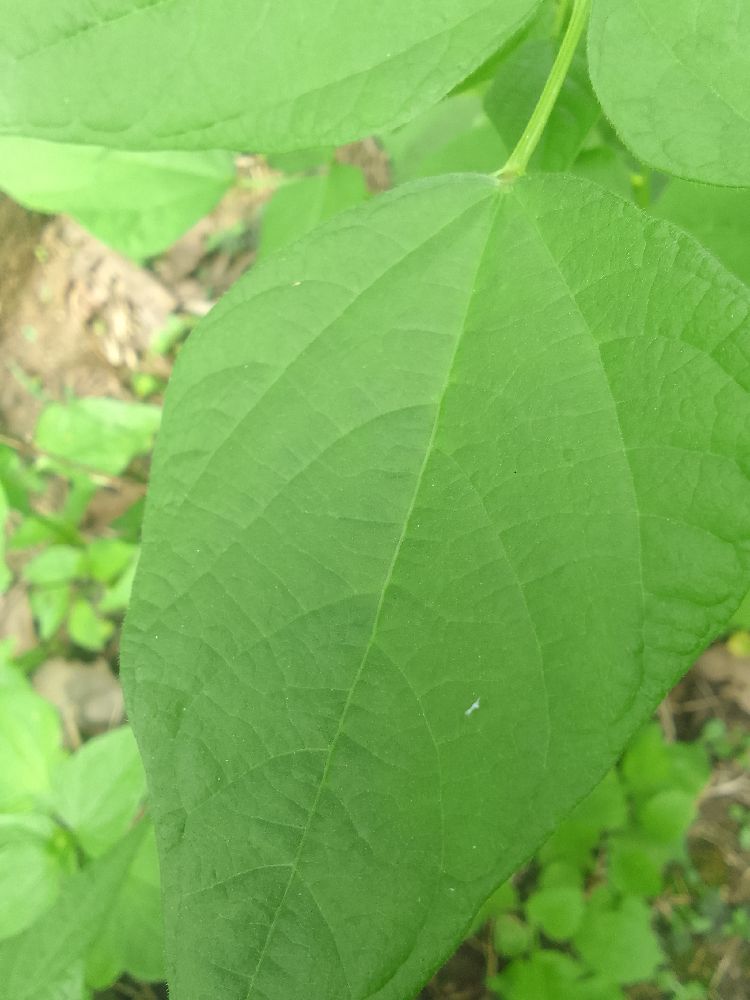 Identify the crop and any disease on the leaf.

common bean, healthy
